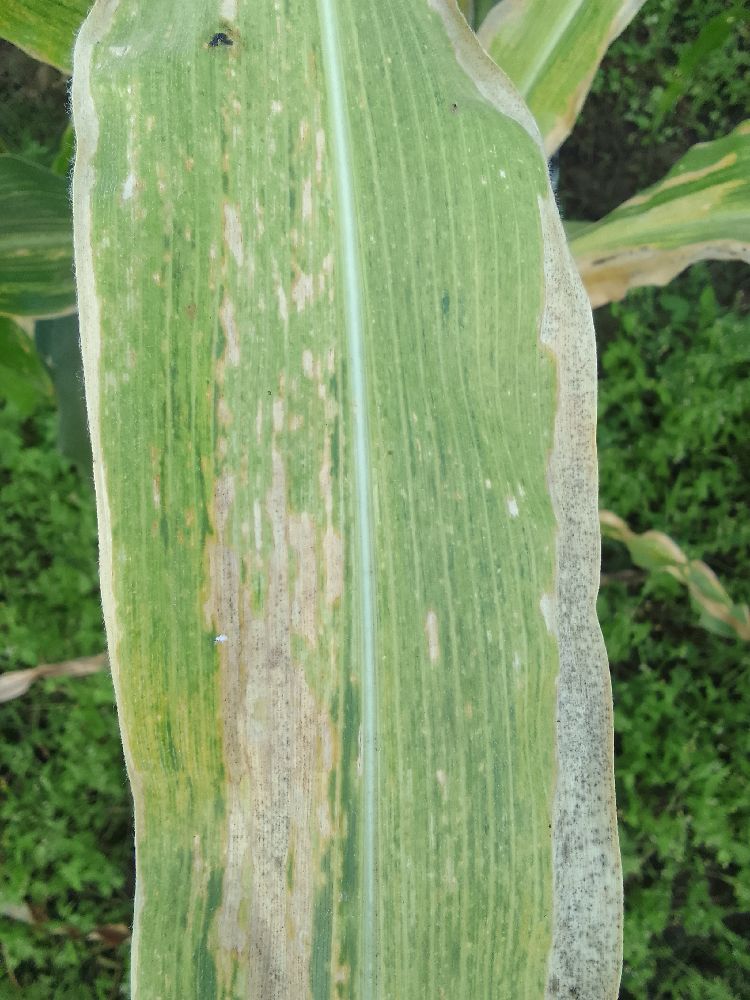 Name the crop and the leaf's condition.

maize, maize lethal necrosis
